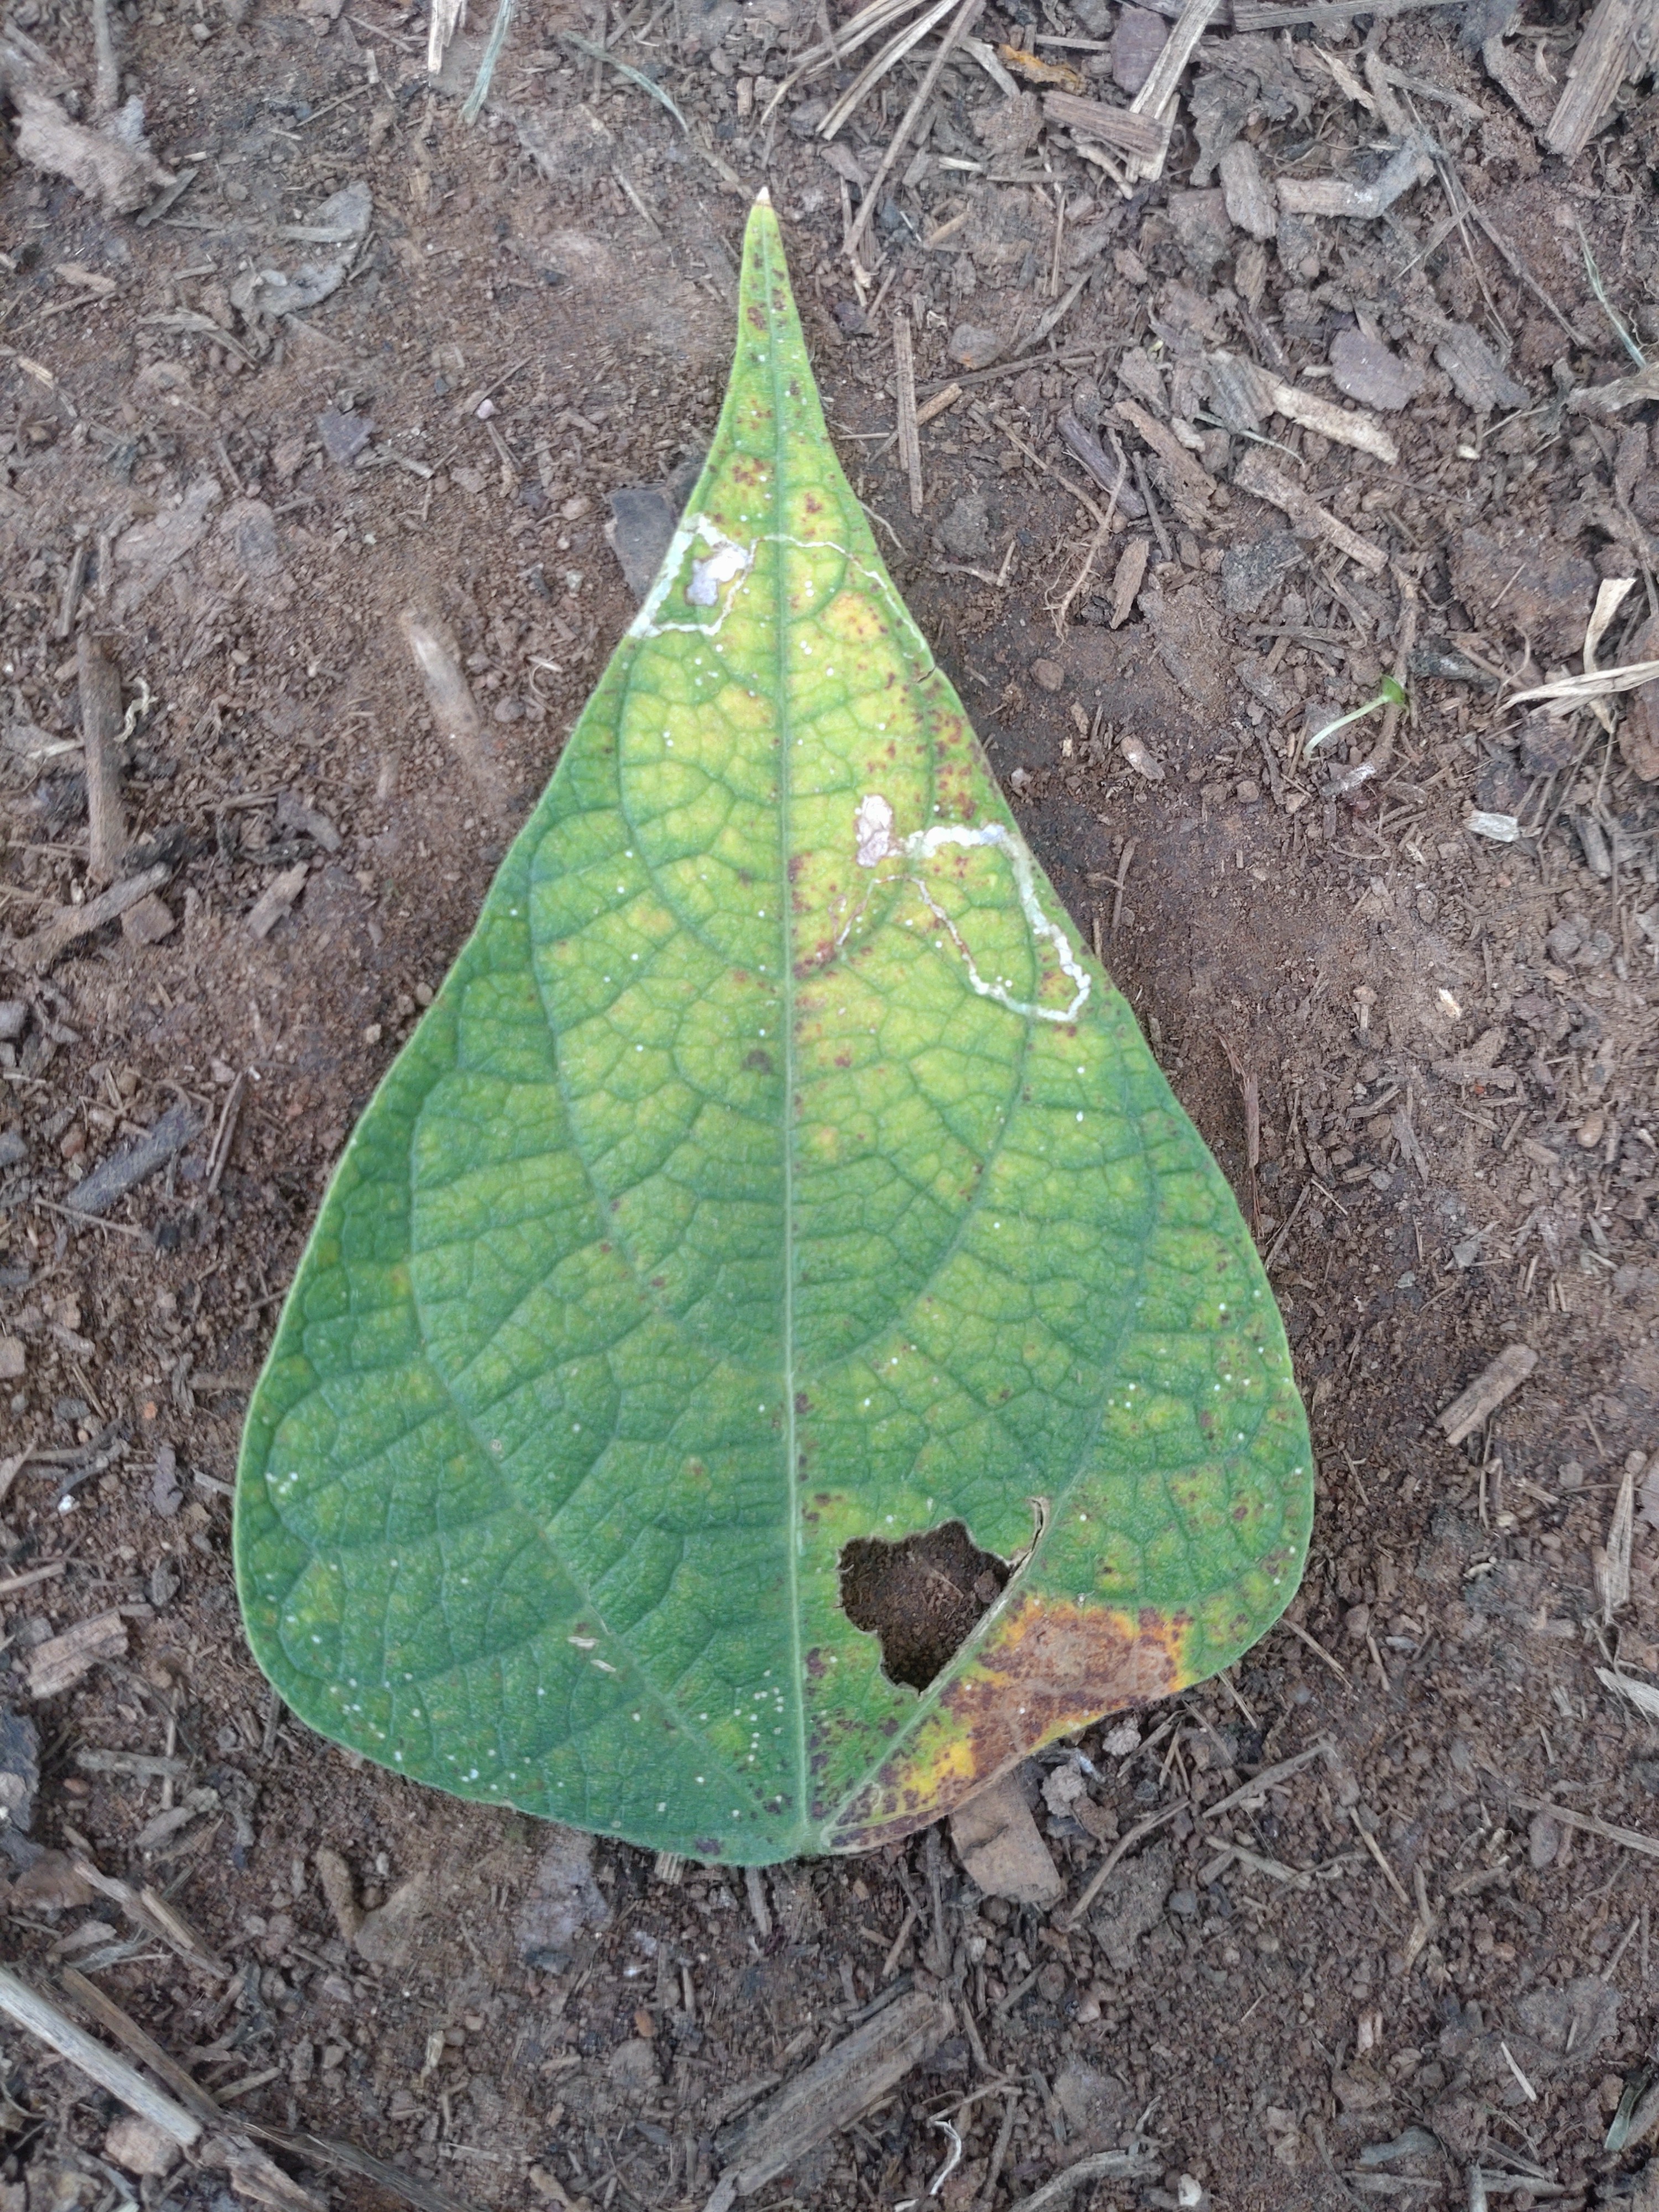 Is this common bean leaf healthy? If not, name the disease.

rust
